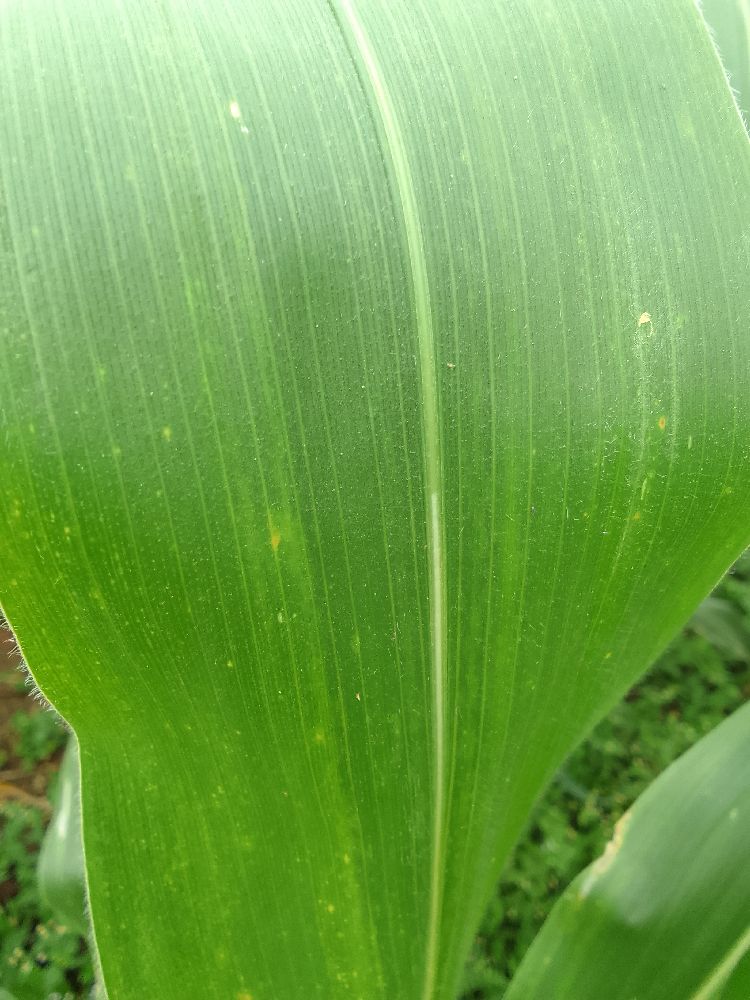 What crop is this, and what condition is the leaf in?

maize, healthy
